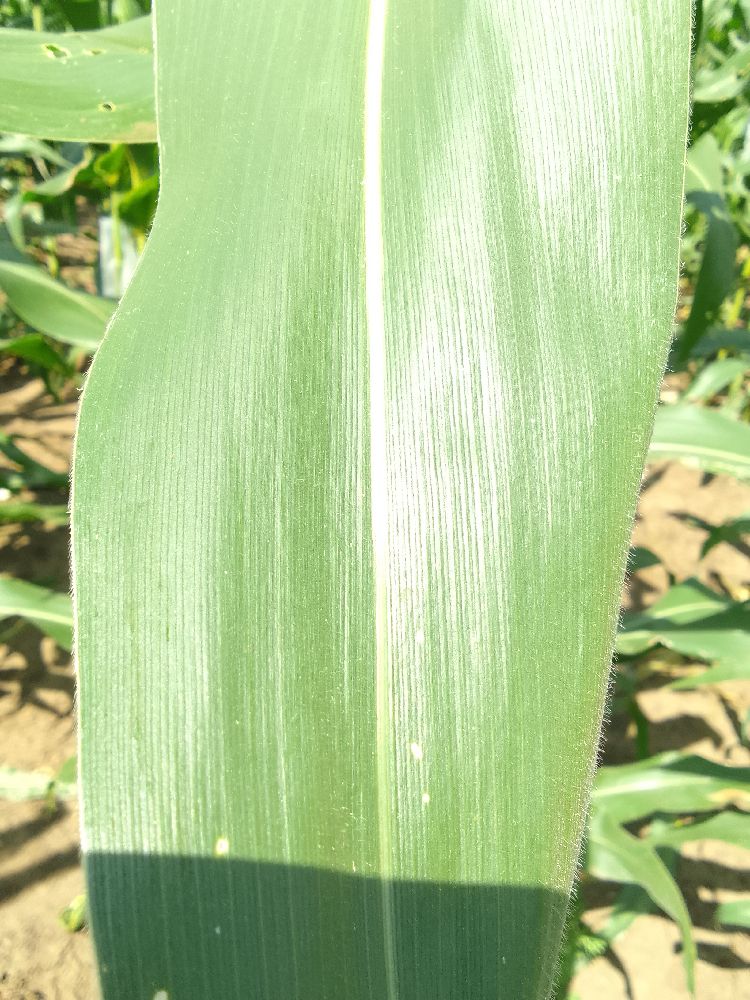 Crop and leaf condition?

maize, healthy
